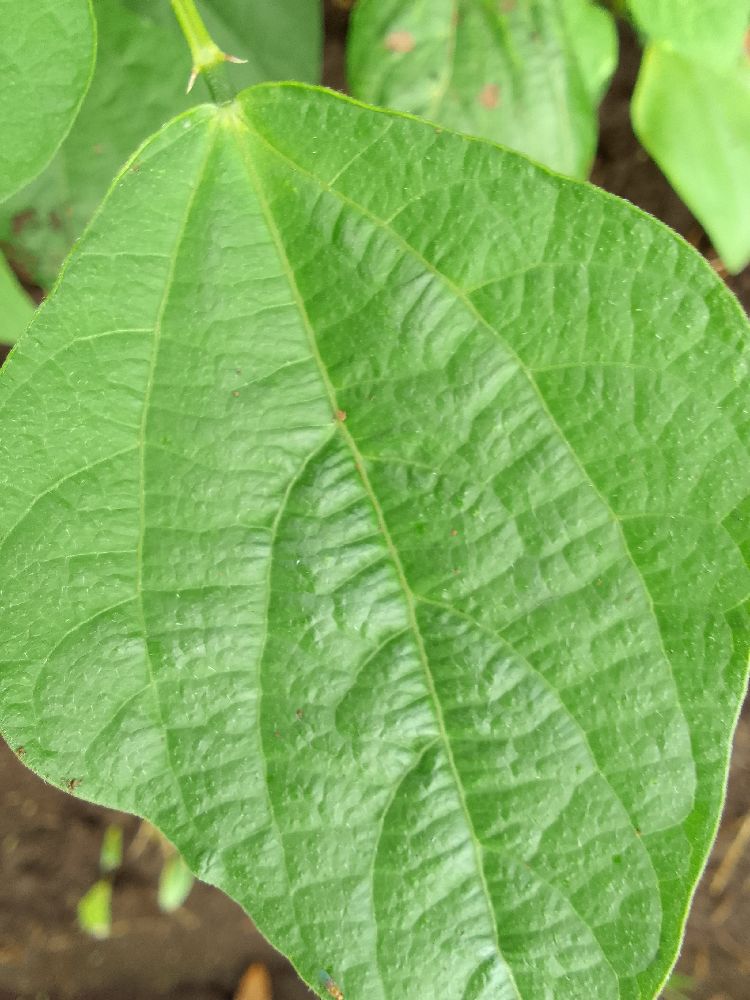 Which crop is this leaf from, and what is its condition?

common bean, healthy
